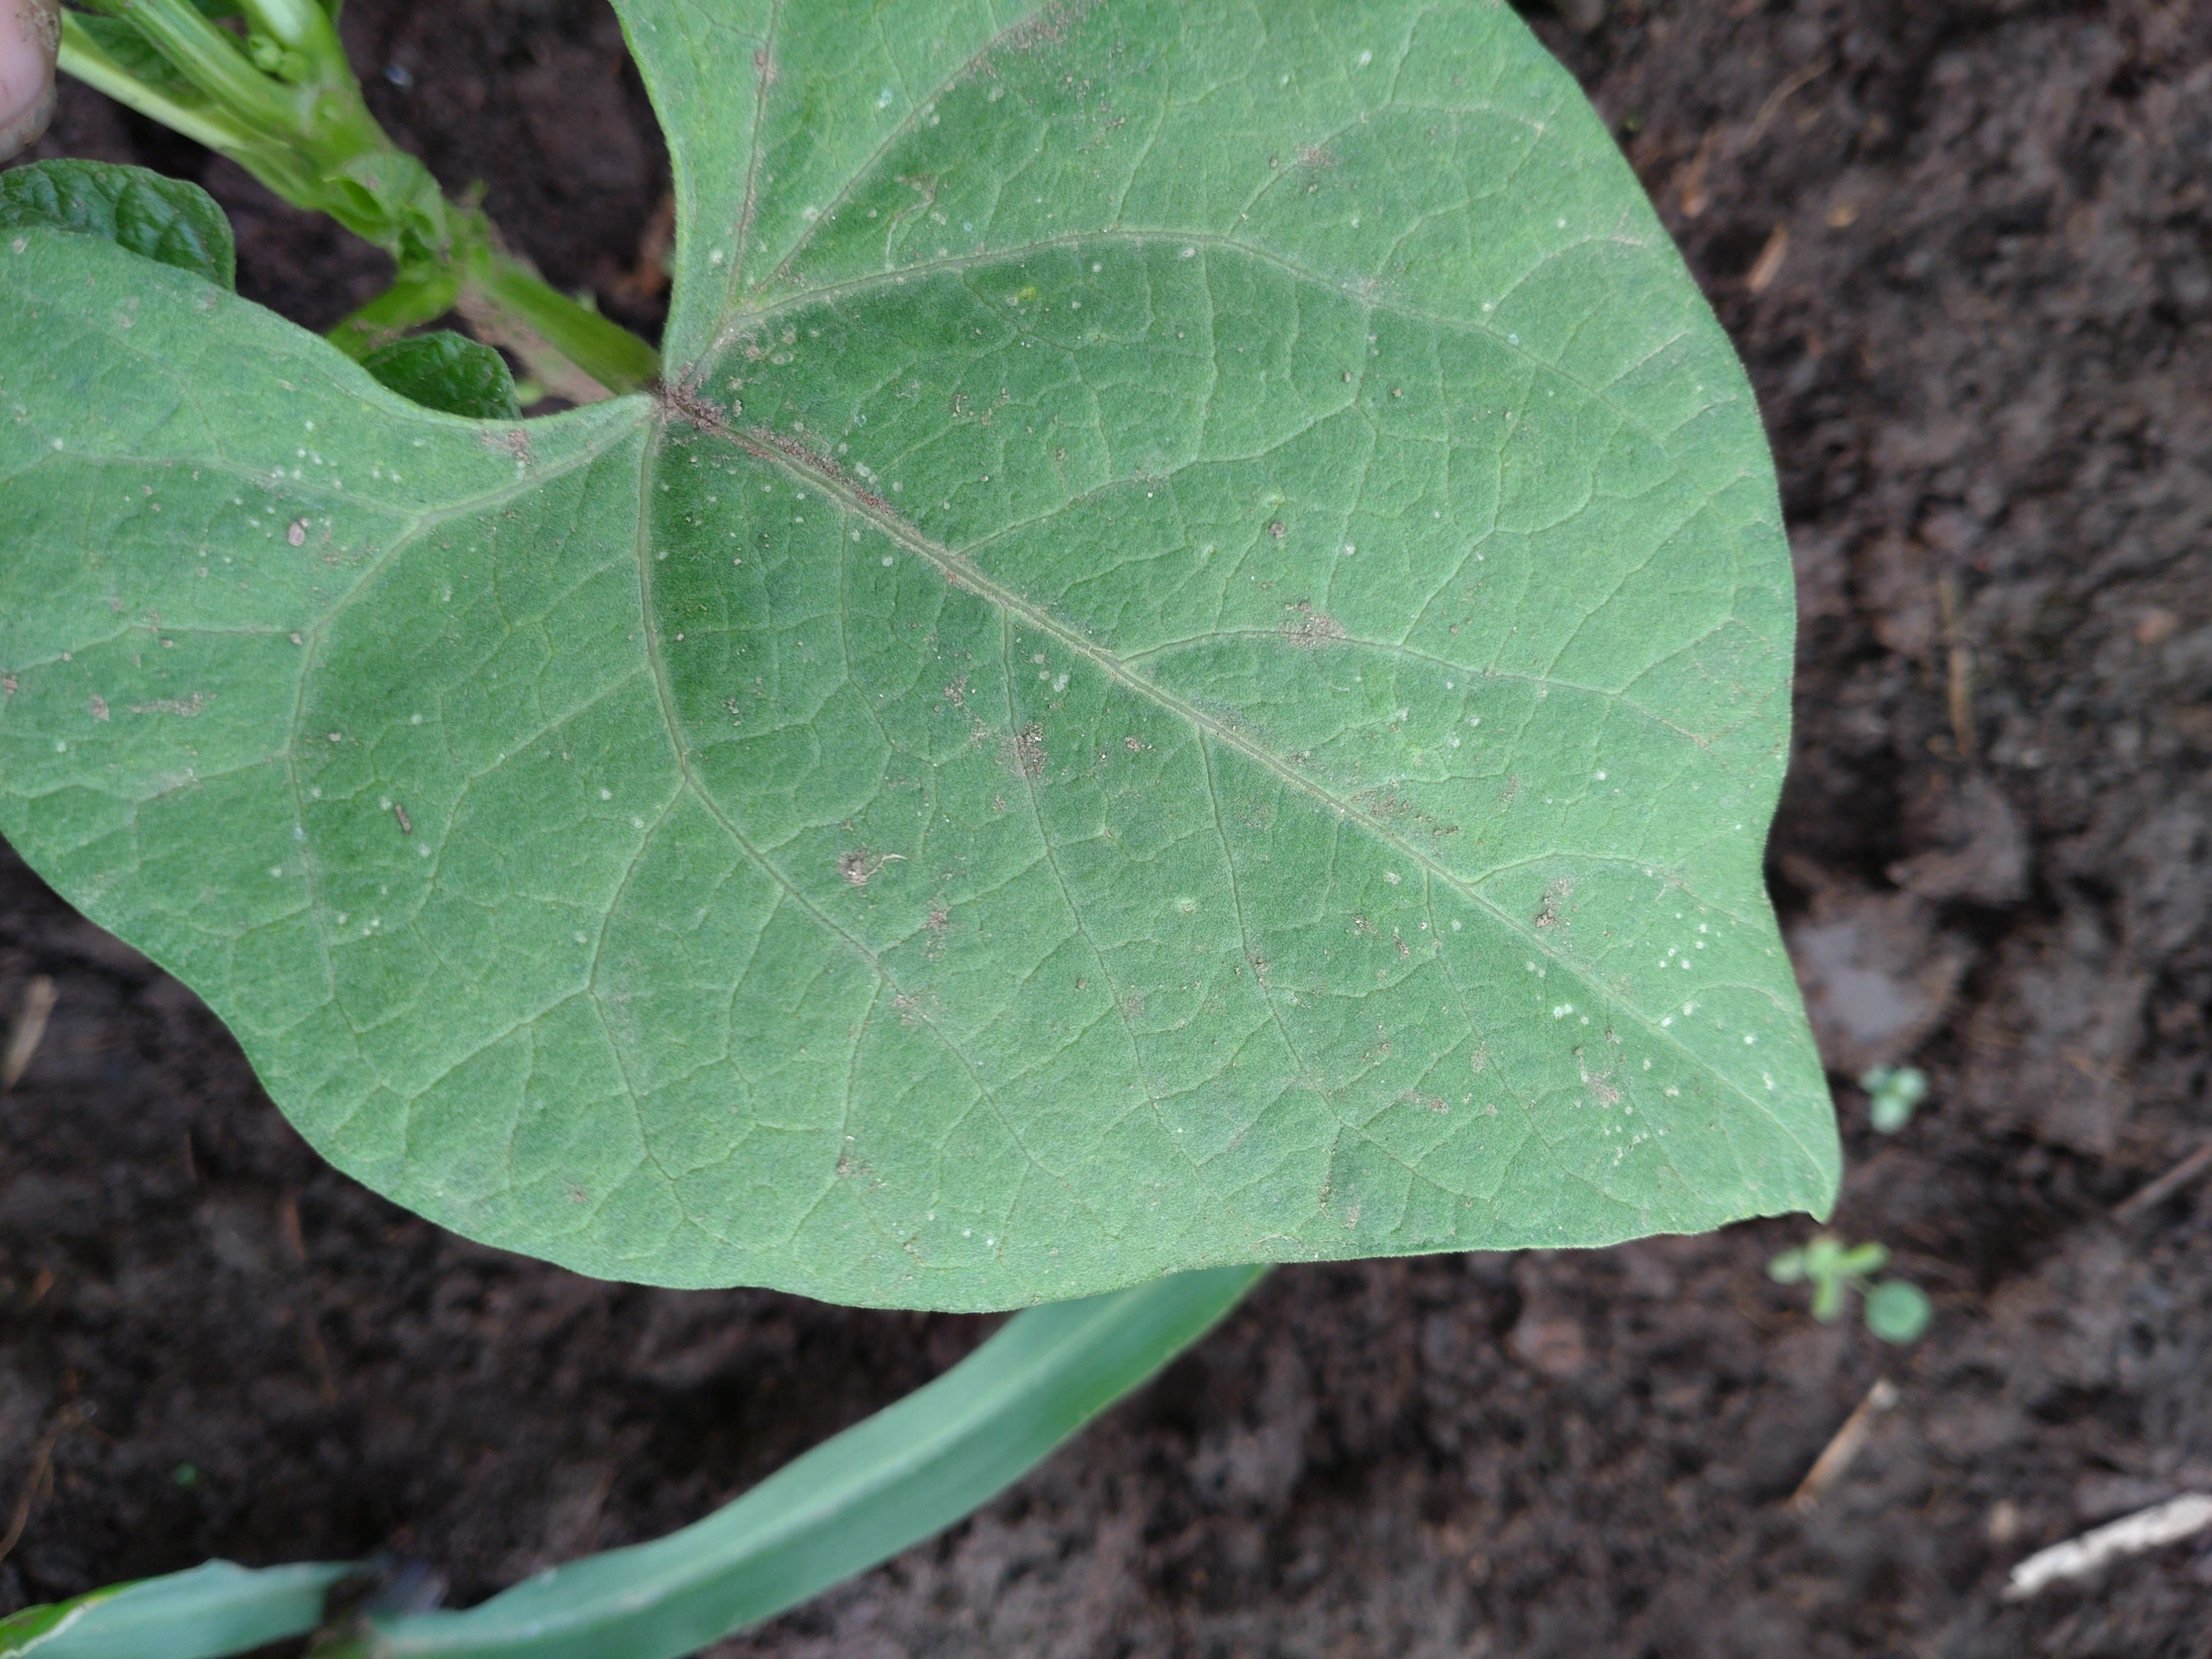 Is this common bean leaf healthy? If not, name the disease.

healthy
